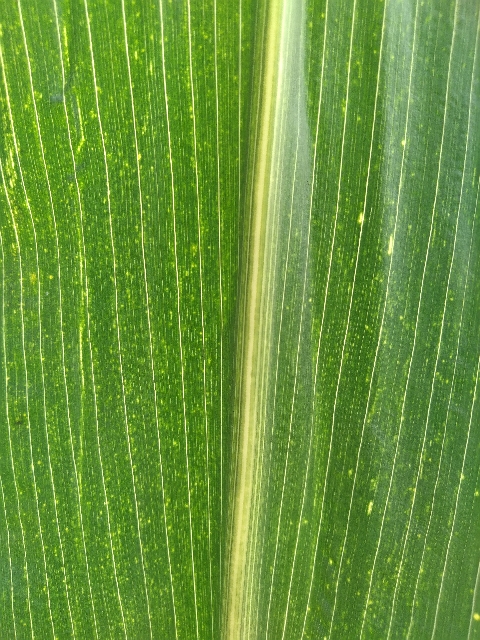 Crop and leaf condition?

maize, maize lethal necrosis
